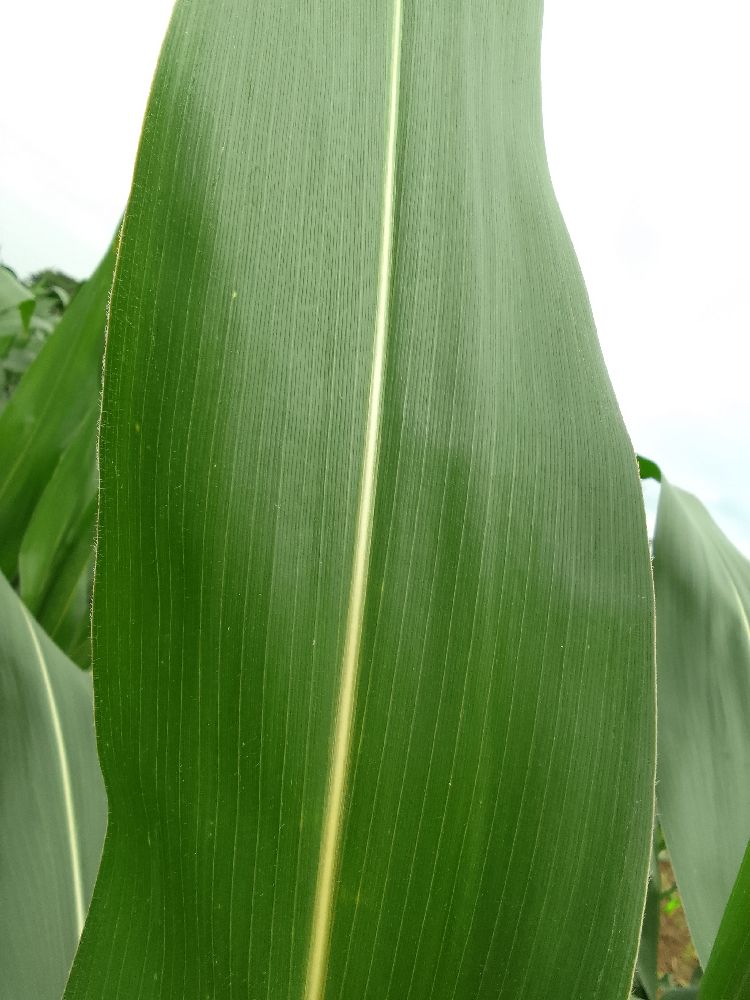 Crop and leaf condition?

maize, healthy
